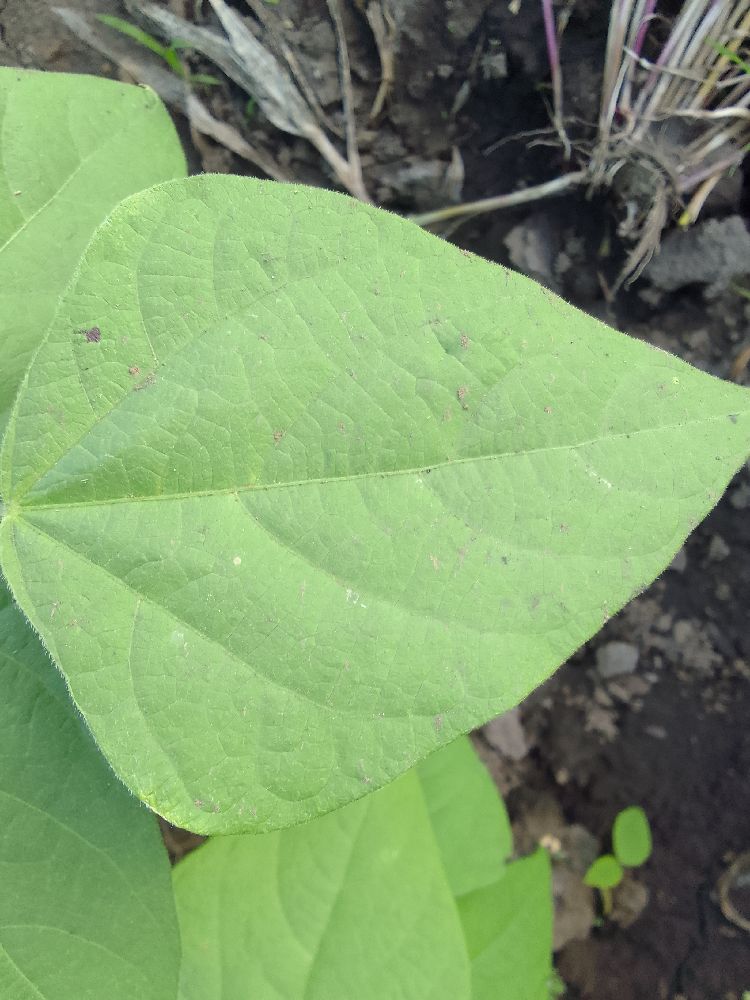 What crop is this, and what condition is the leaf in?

common bean, healthy
